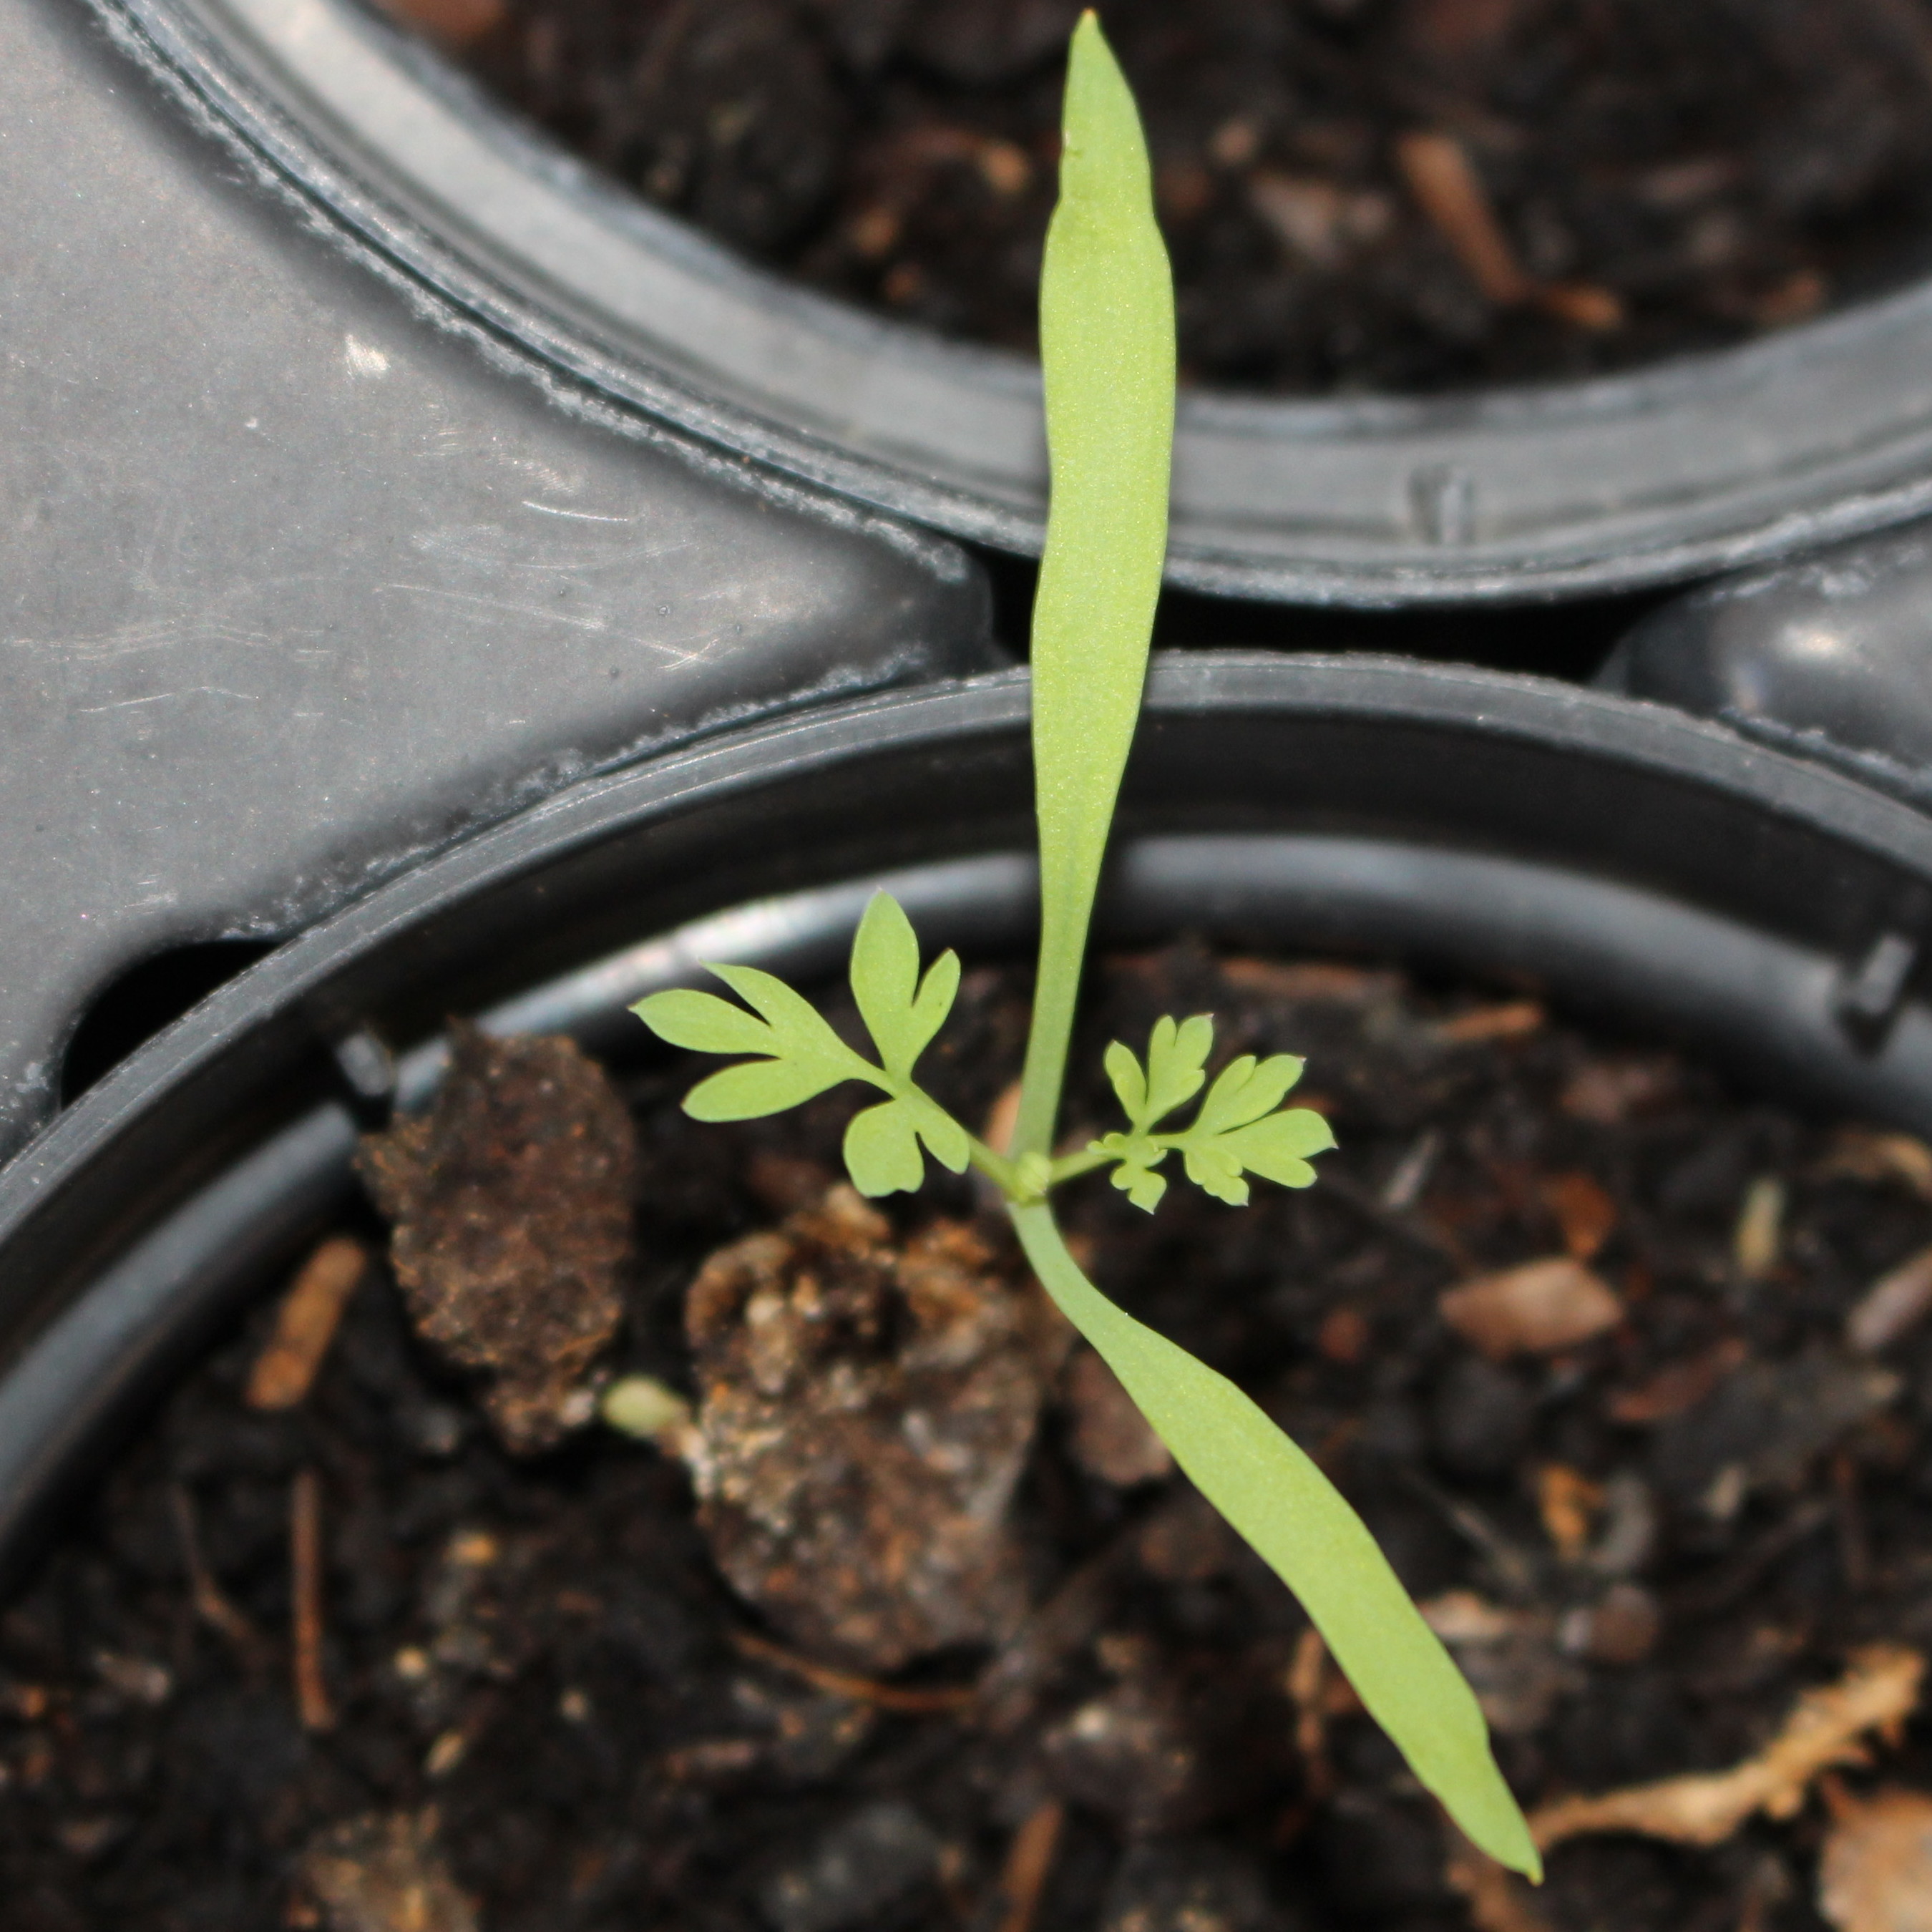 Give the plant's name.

Fumaria officinalis
